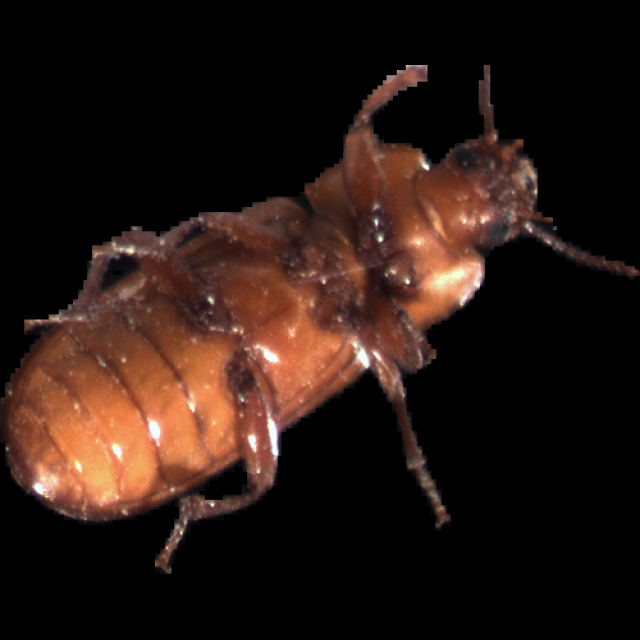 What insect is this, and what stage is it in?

mealworm beetle
